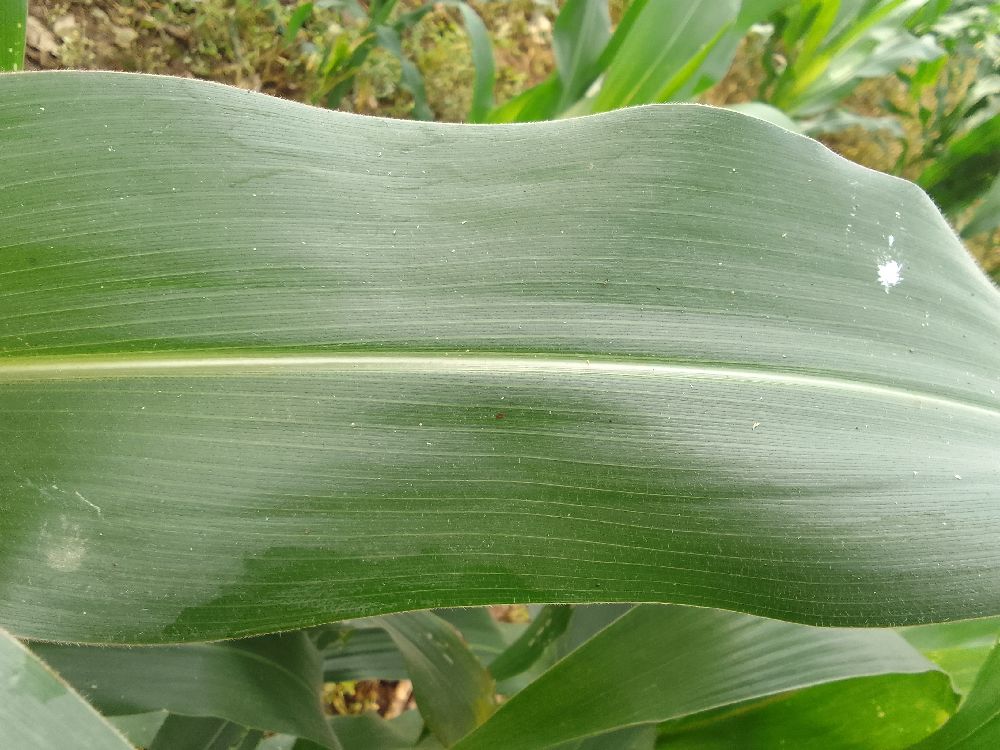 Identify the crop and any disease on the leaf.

maize, healthy
